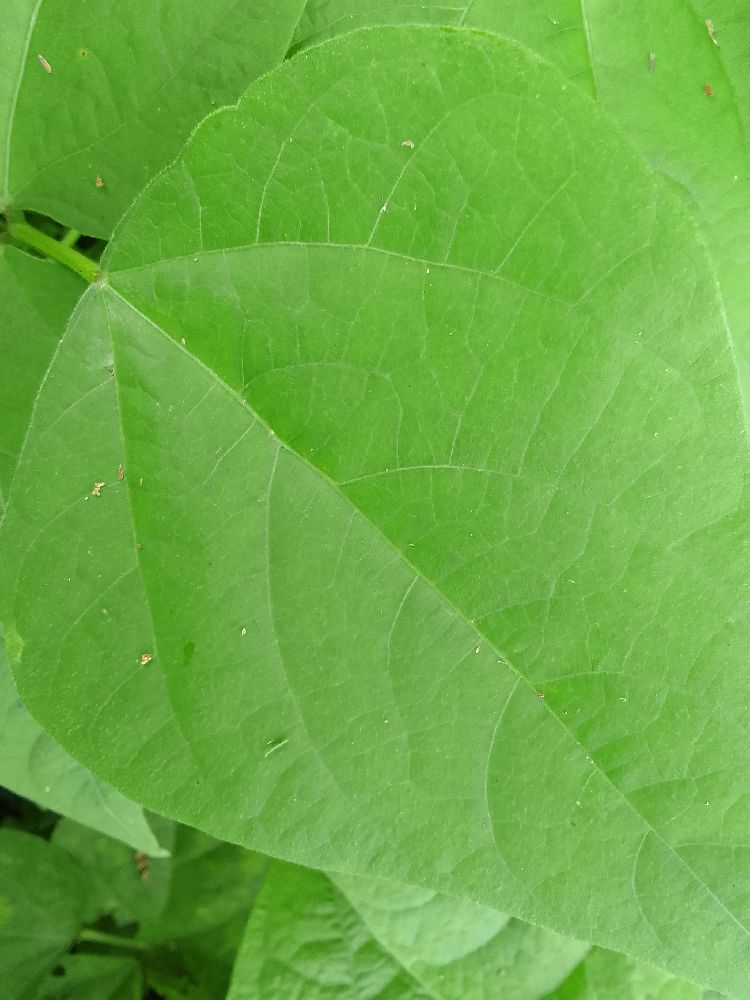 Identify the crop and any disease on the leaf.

common bean, healthy
